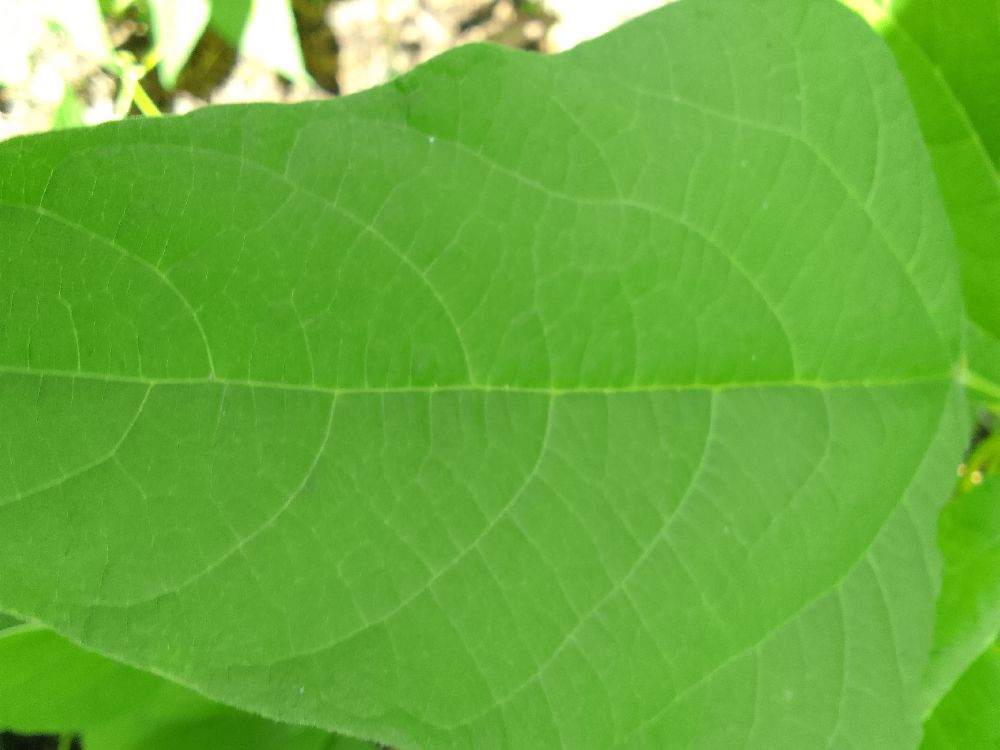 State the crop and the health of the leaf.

common bean, healthy
